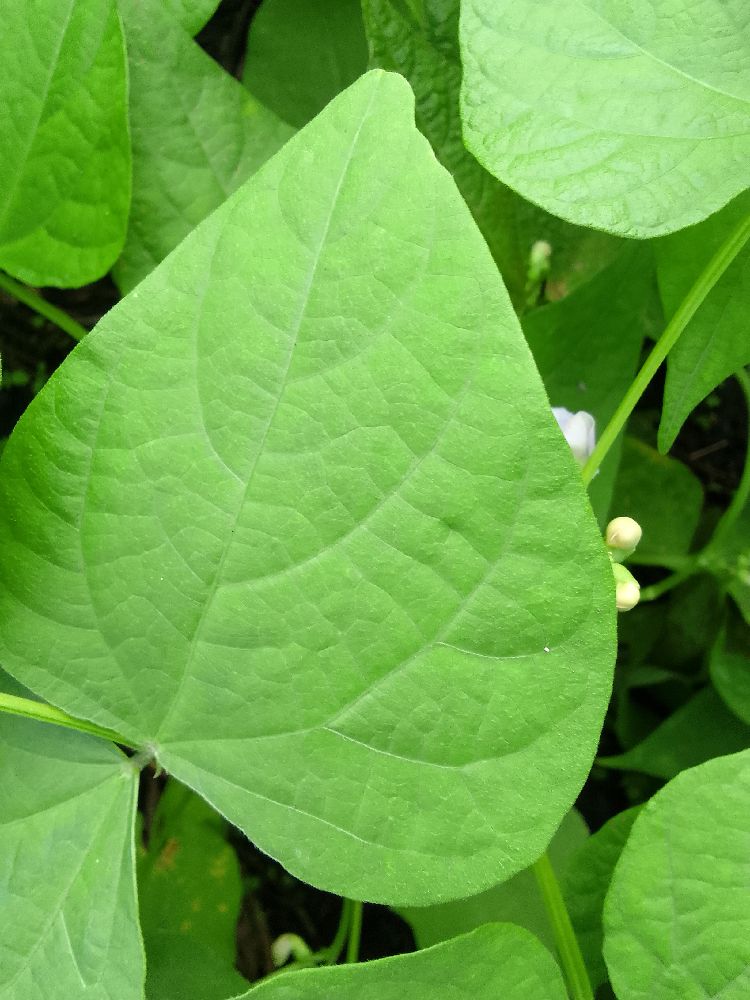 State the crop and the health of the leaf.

common bean, healthy
